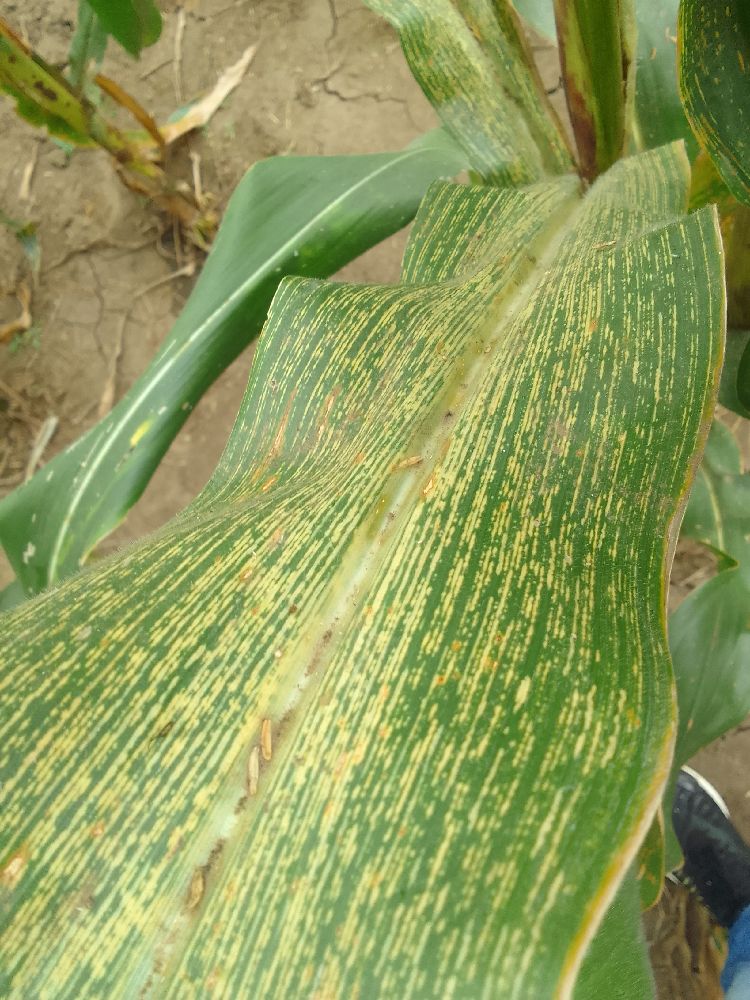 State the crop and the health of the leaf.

maize, maize streak virus
